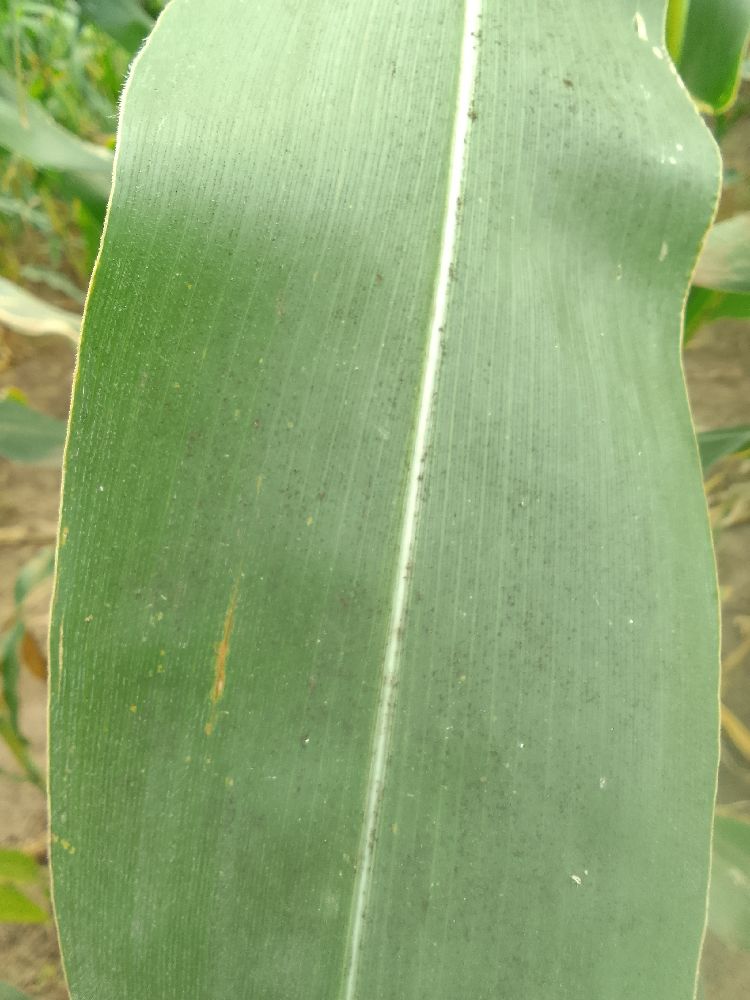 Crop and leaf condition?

maize, healthy
